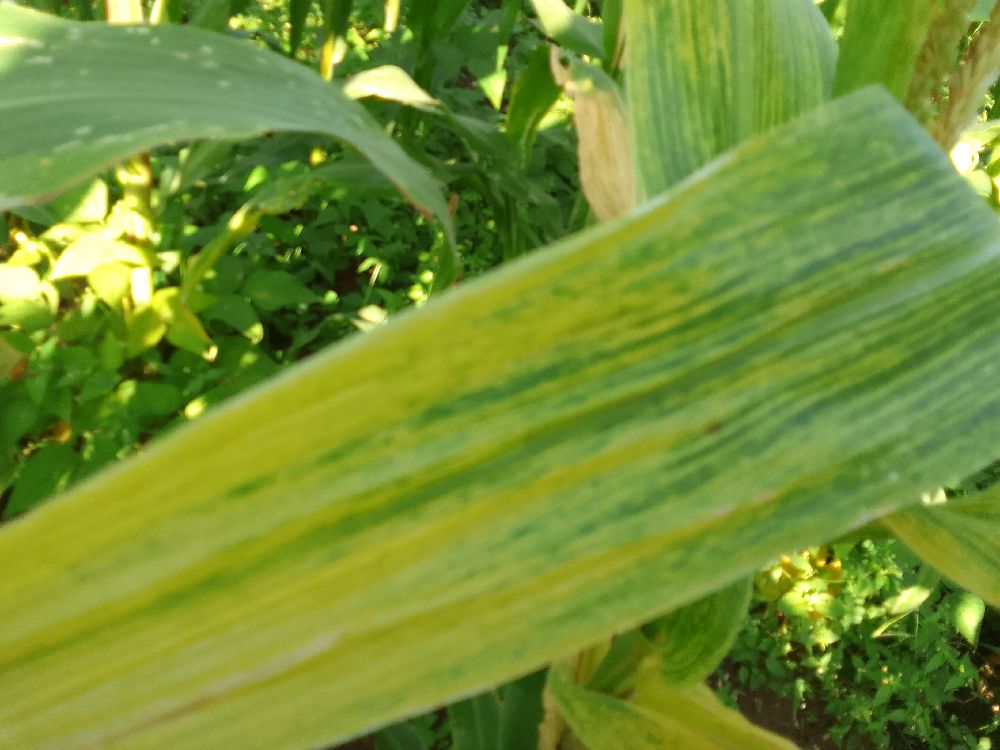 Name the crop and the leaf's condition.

maize, maize lethal necrosis
